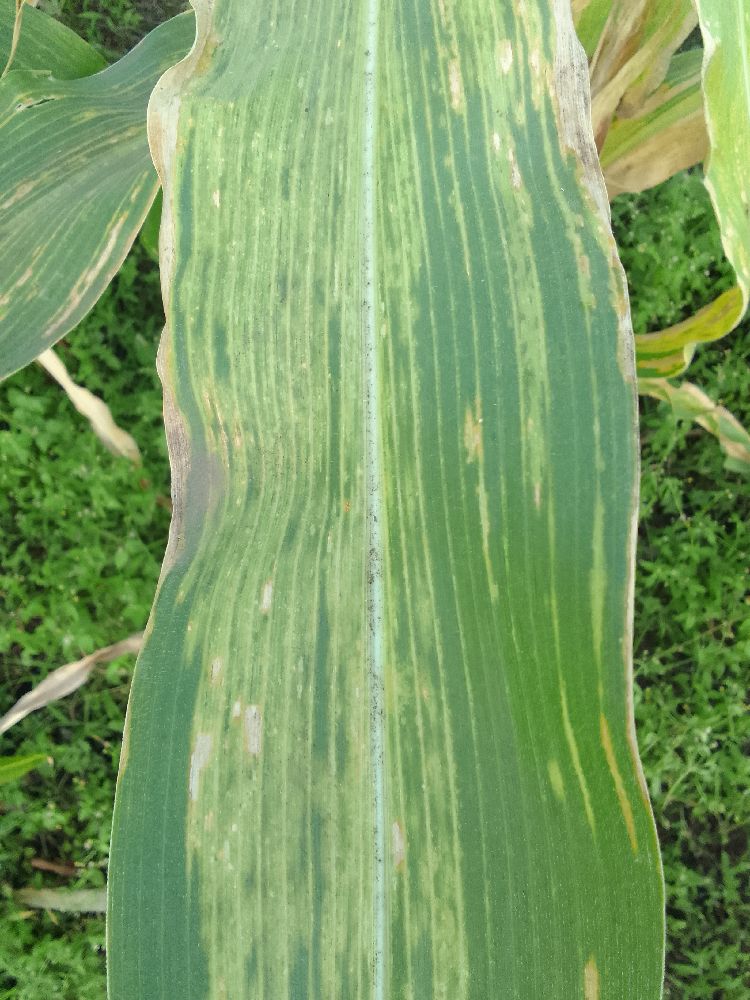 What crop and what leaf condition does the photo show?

maize, maize lethal necrosis
